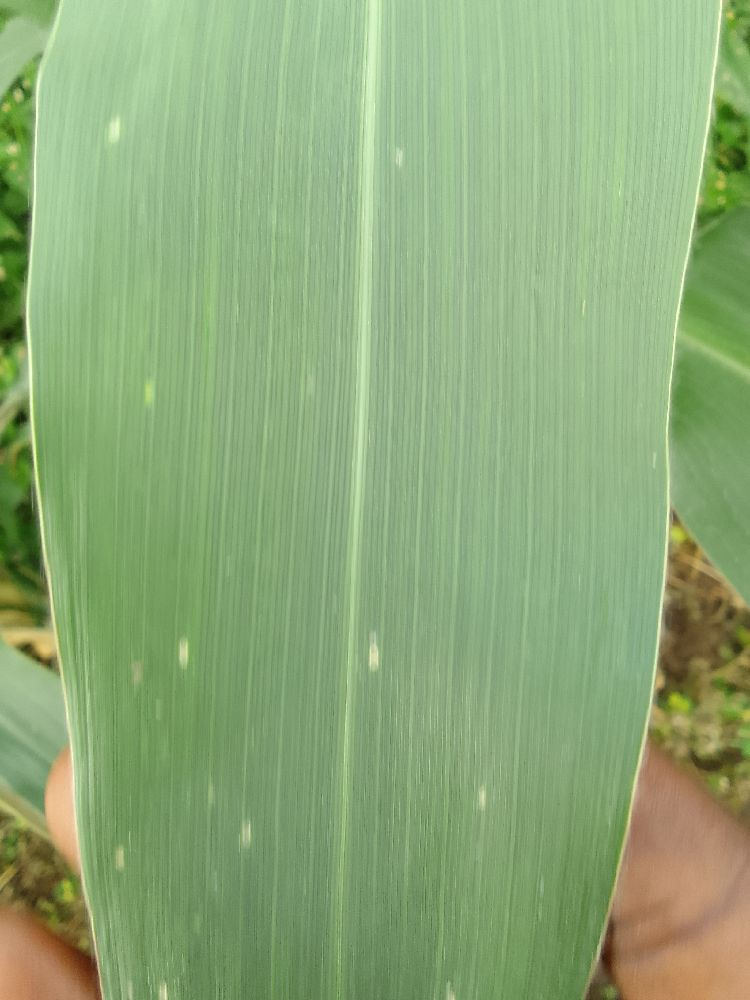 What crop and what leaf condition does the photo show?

maize, healthy
